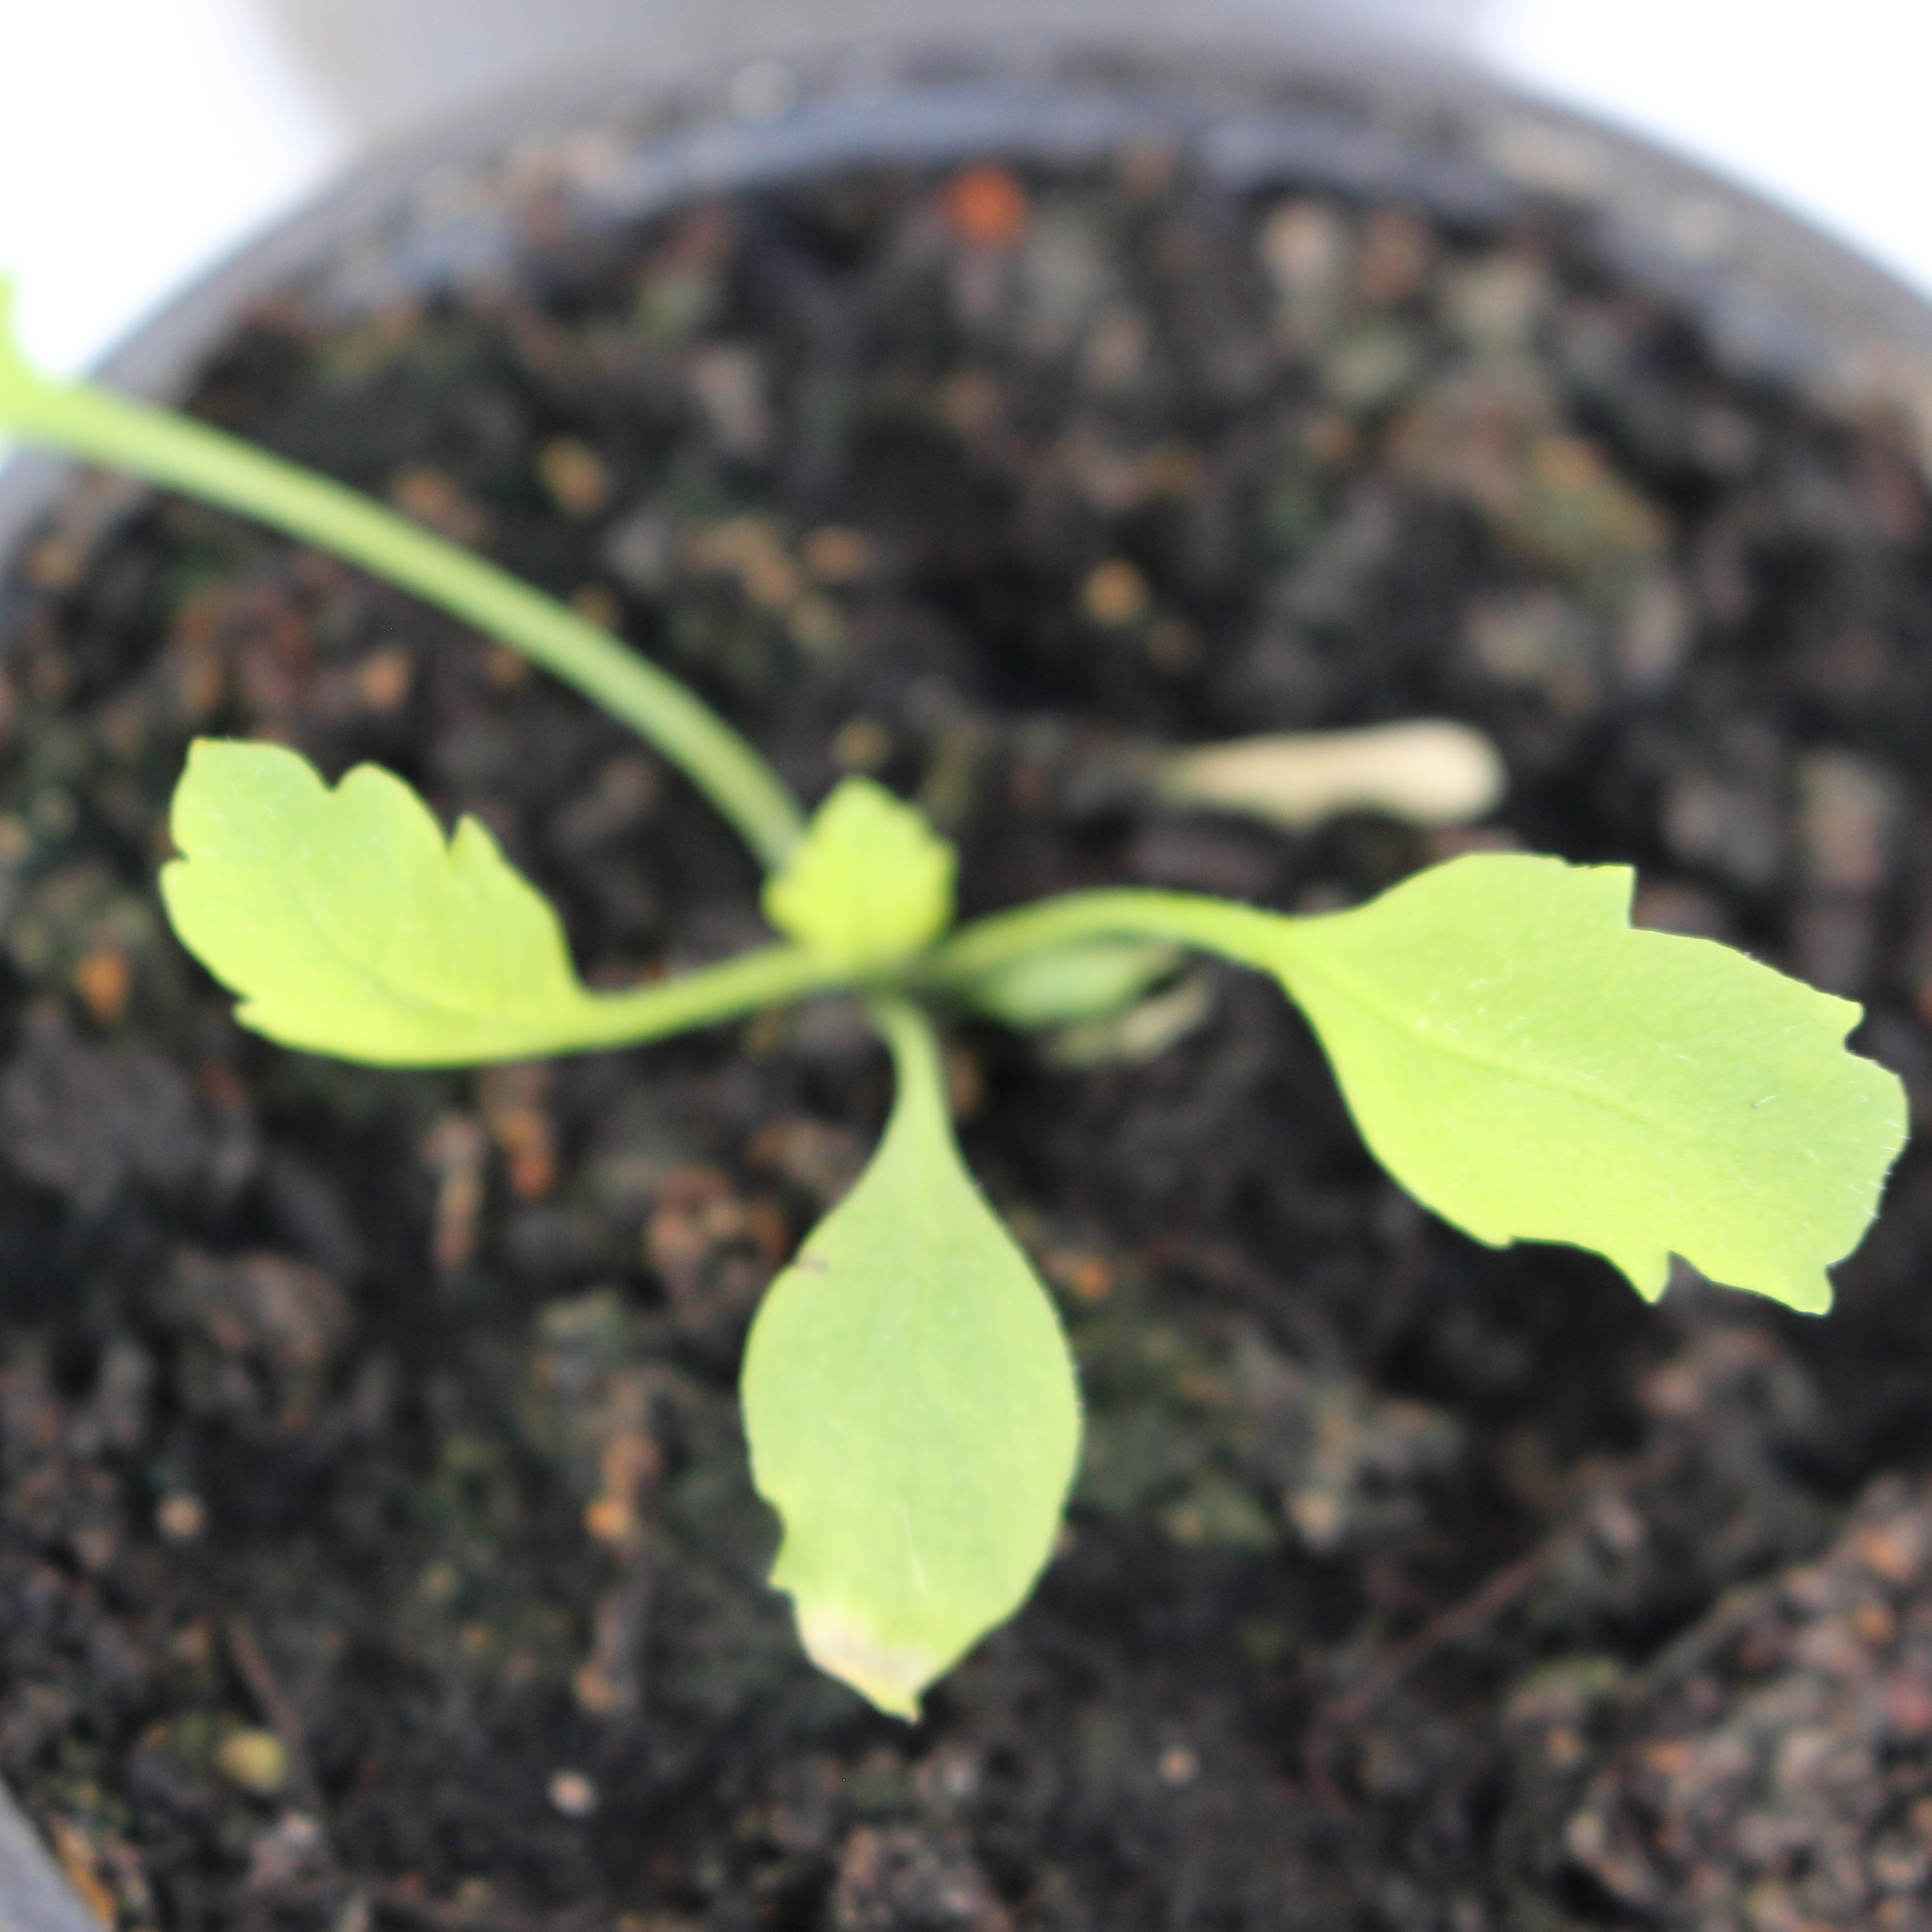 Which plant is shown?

Papaver rhoeas
